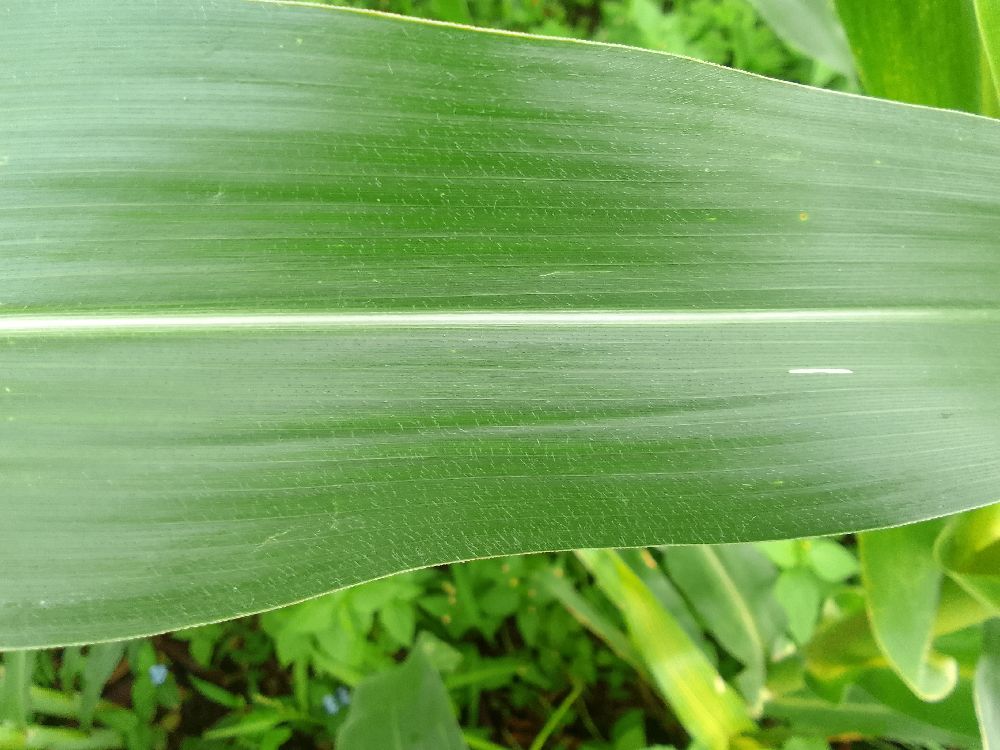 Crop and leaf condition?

maize, healthy
